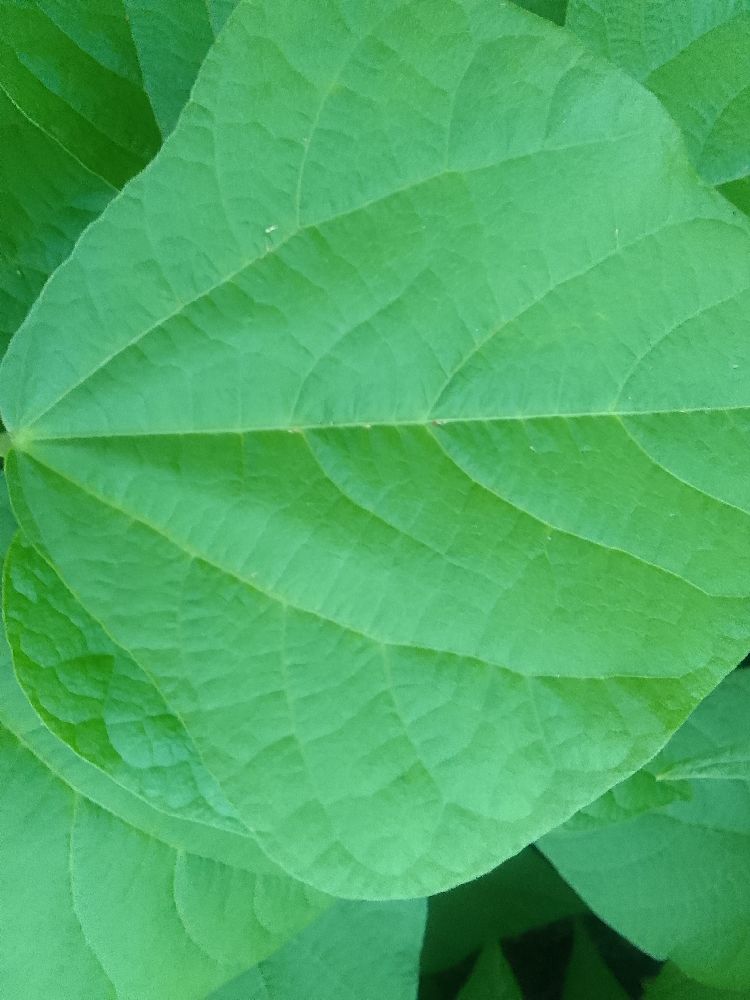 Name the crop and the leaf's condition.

common bean, healthy
